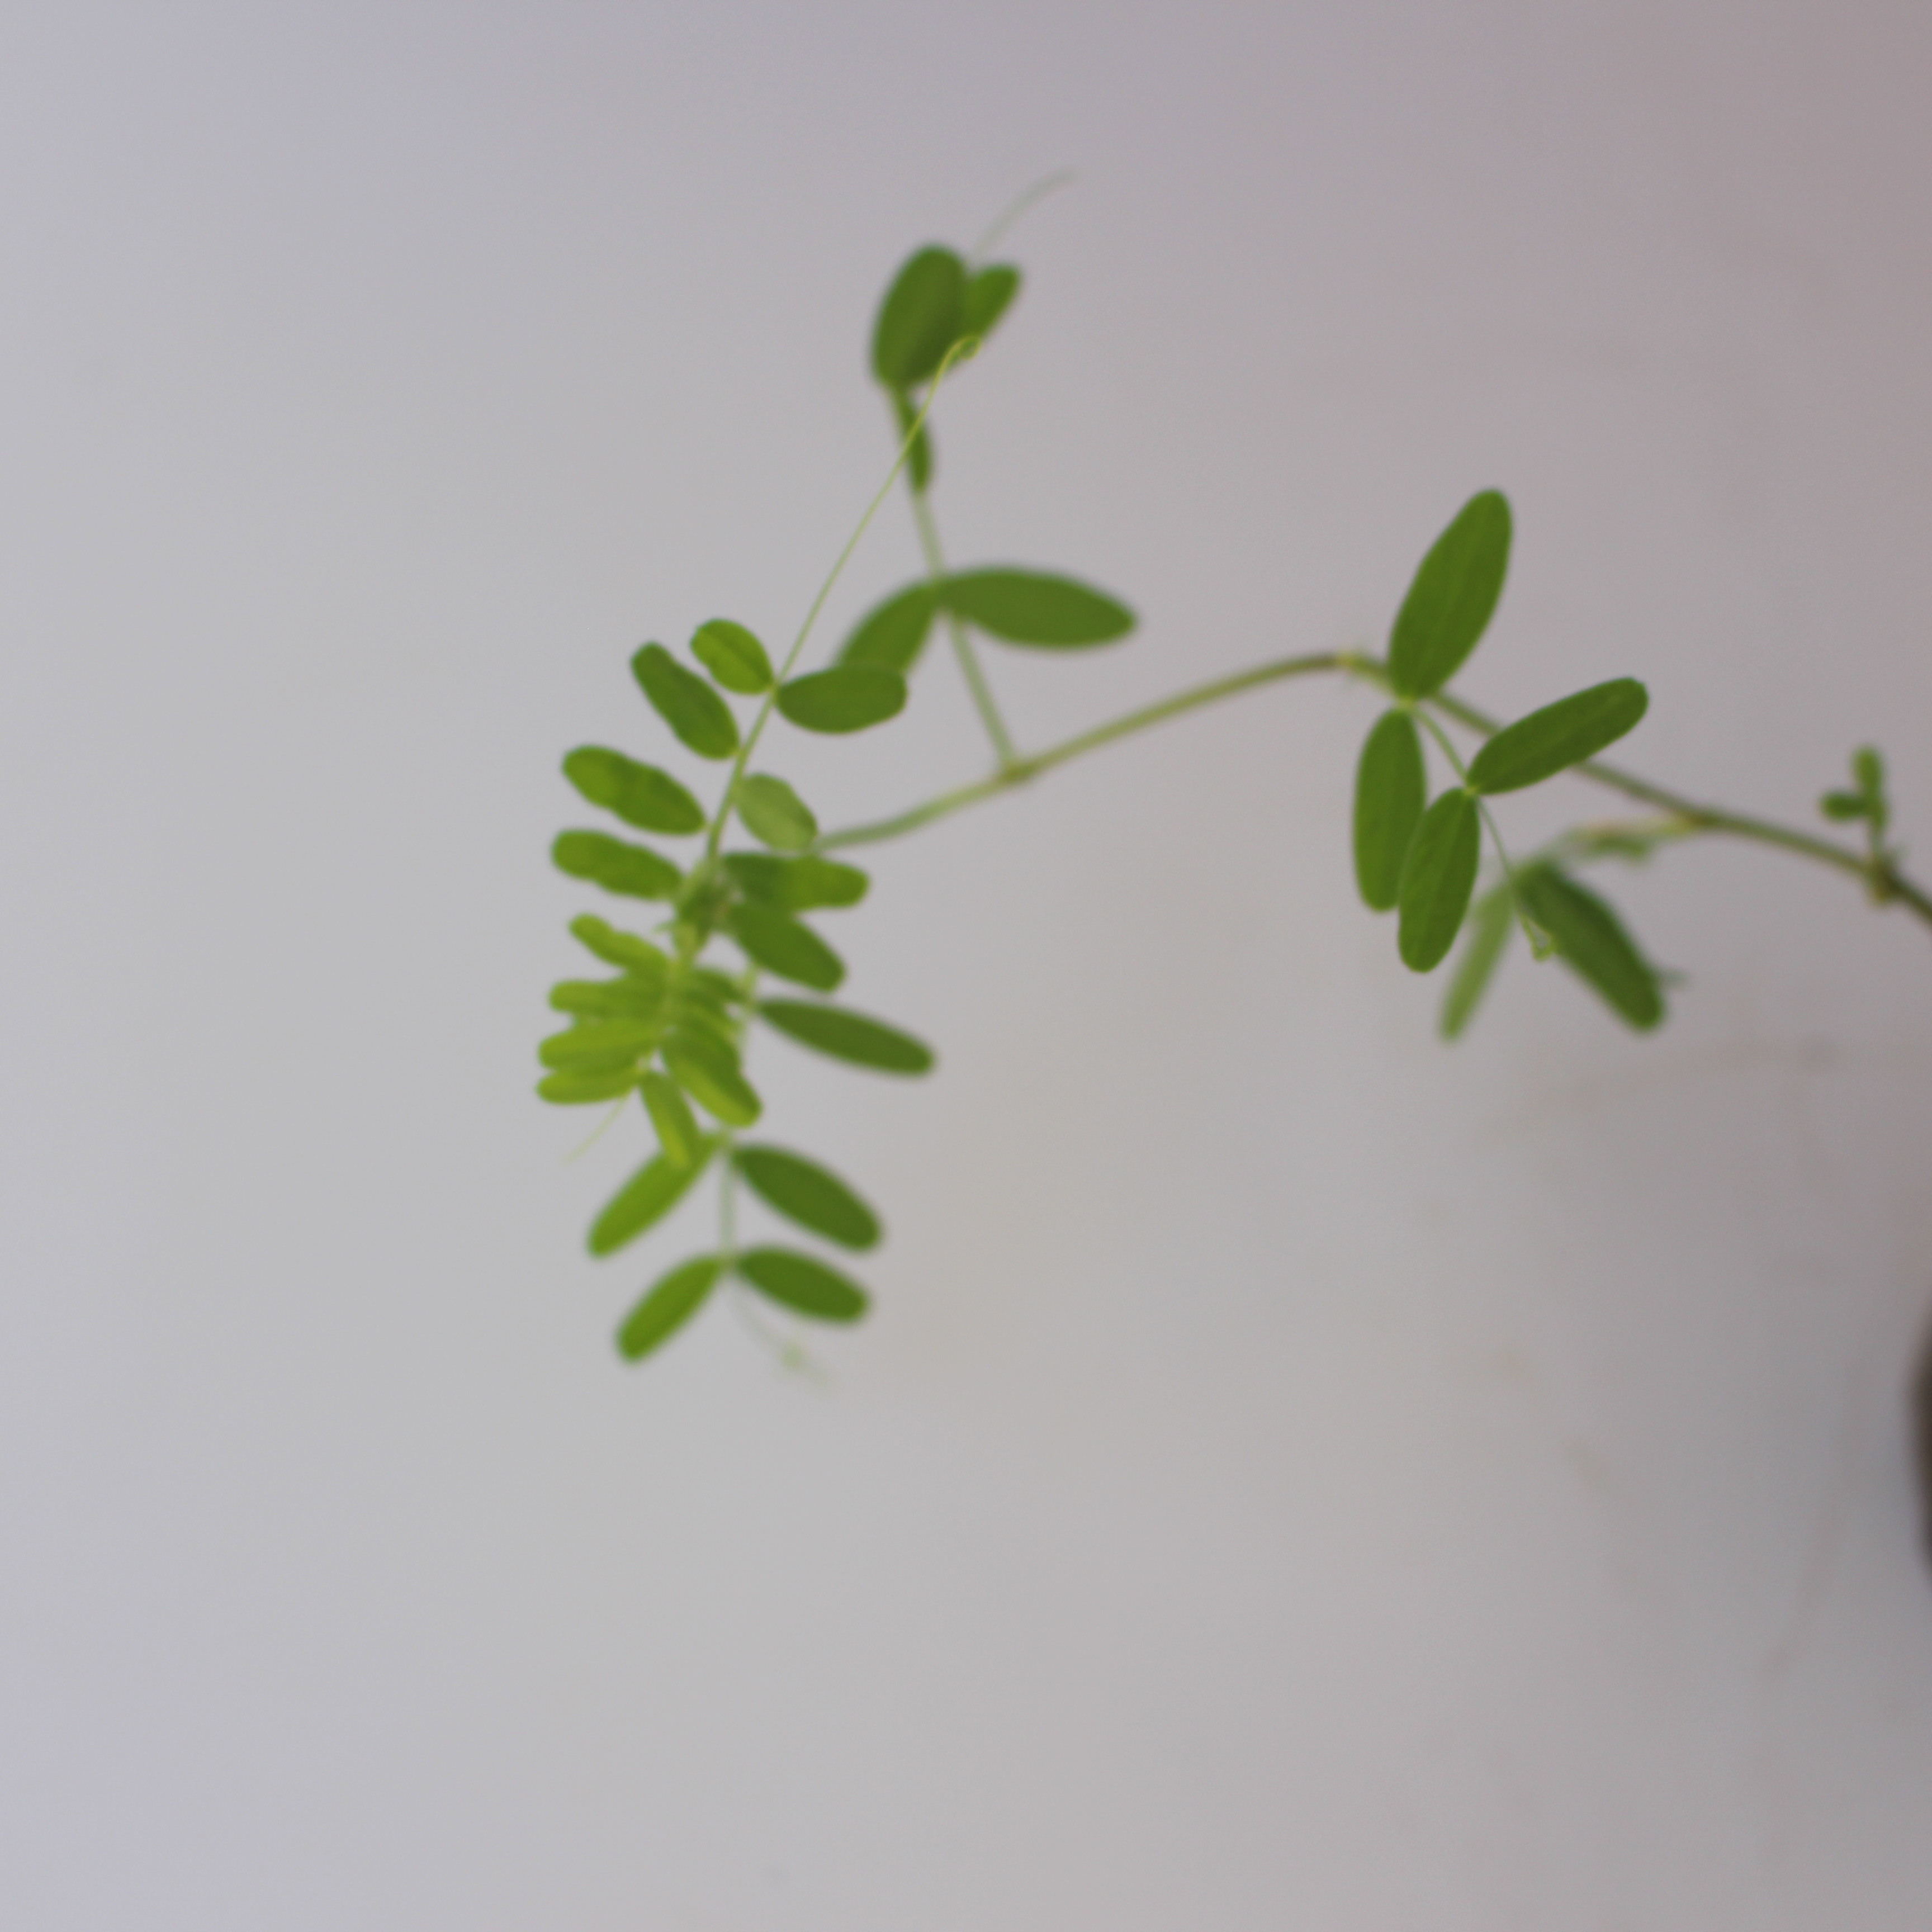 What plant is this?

Vicia sativa
